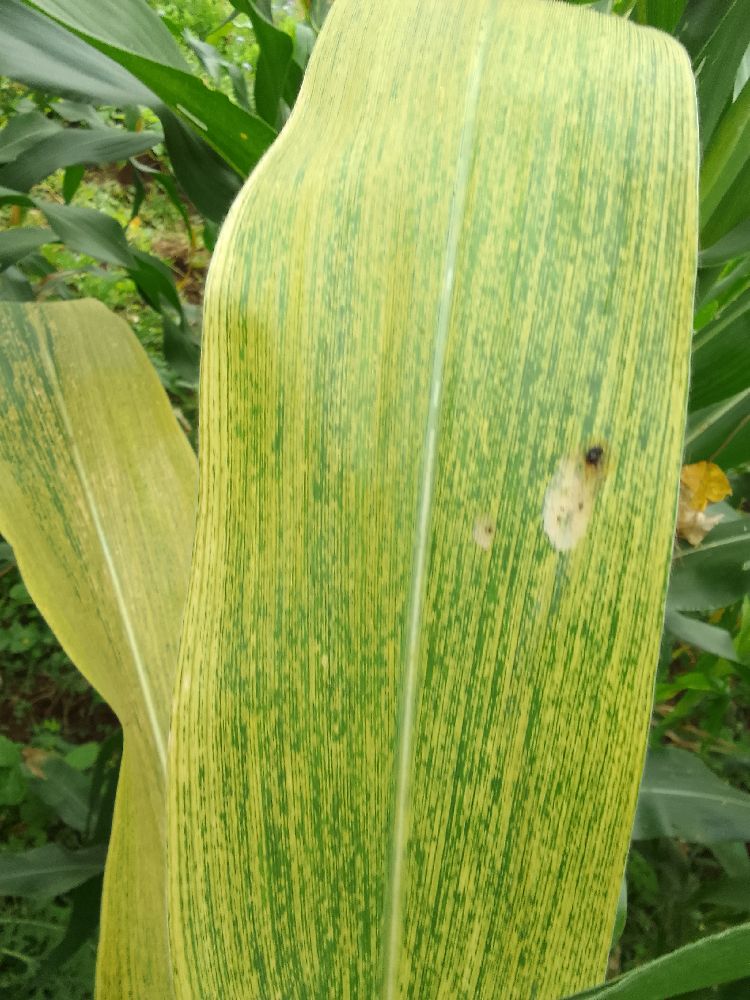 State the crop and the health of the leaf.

maize, maize lethal necrosis
